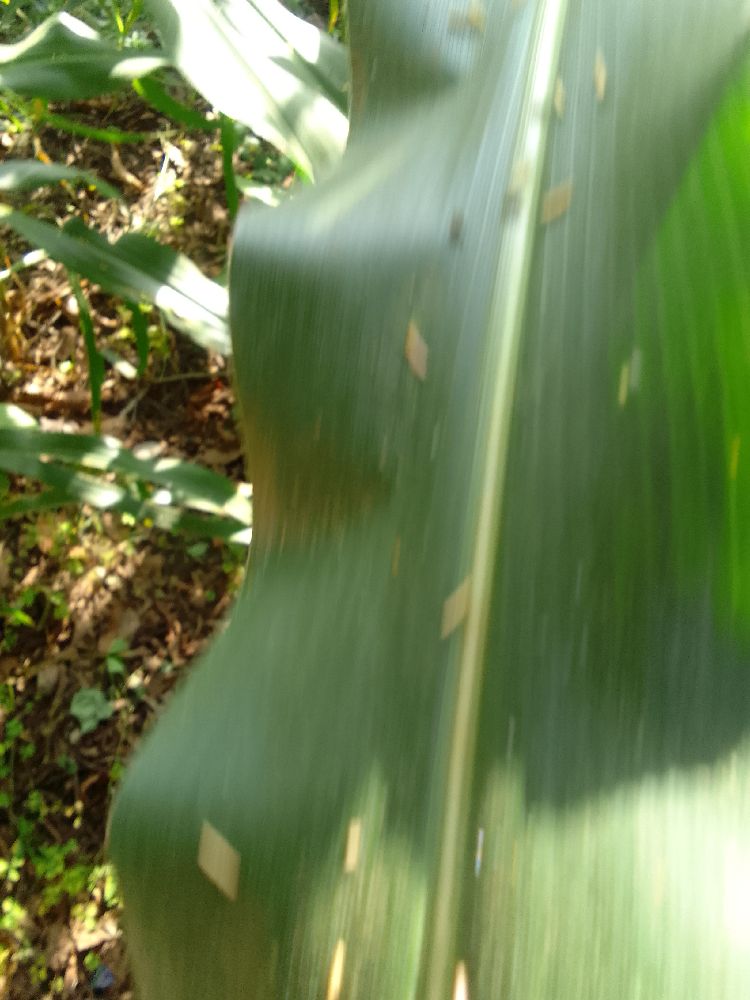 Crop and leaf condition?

maize, healthy
